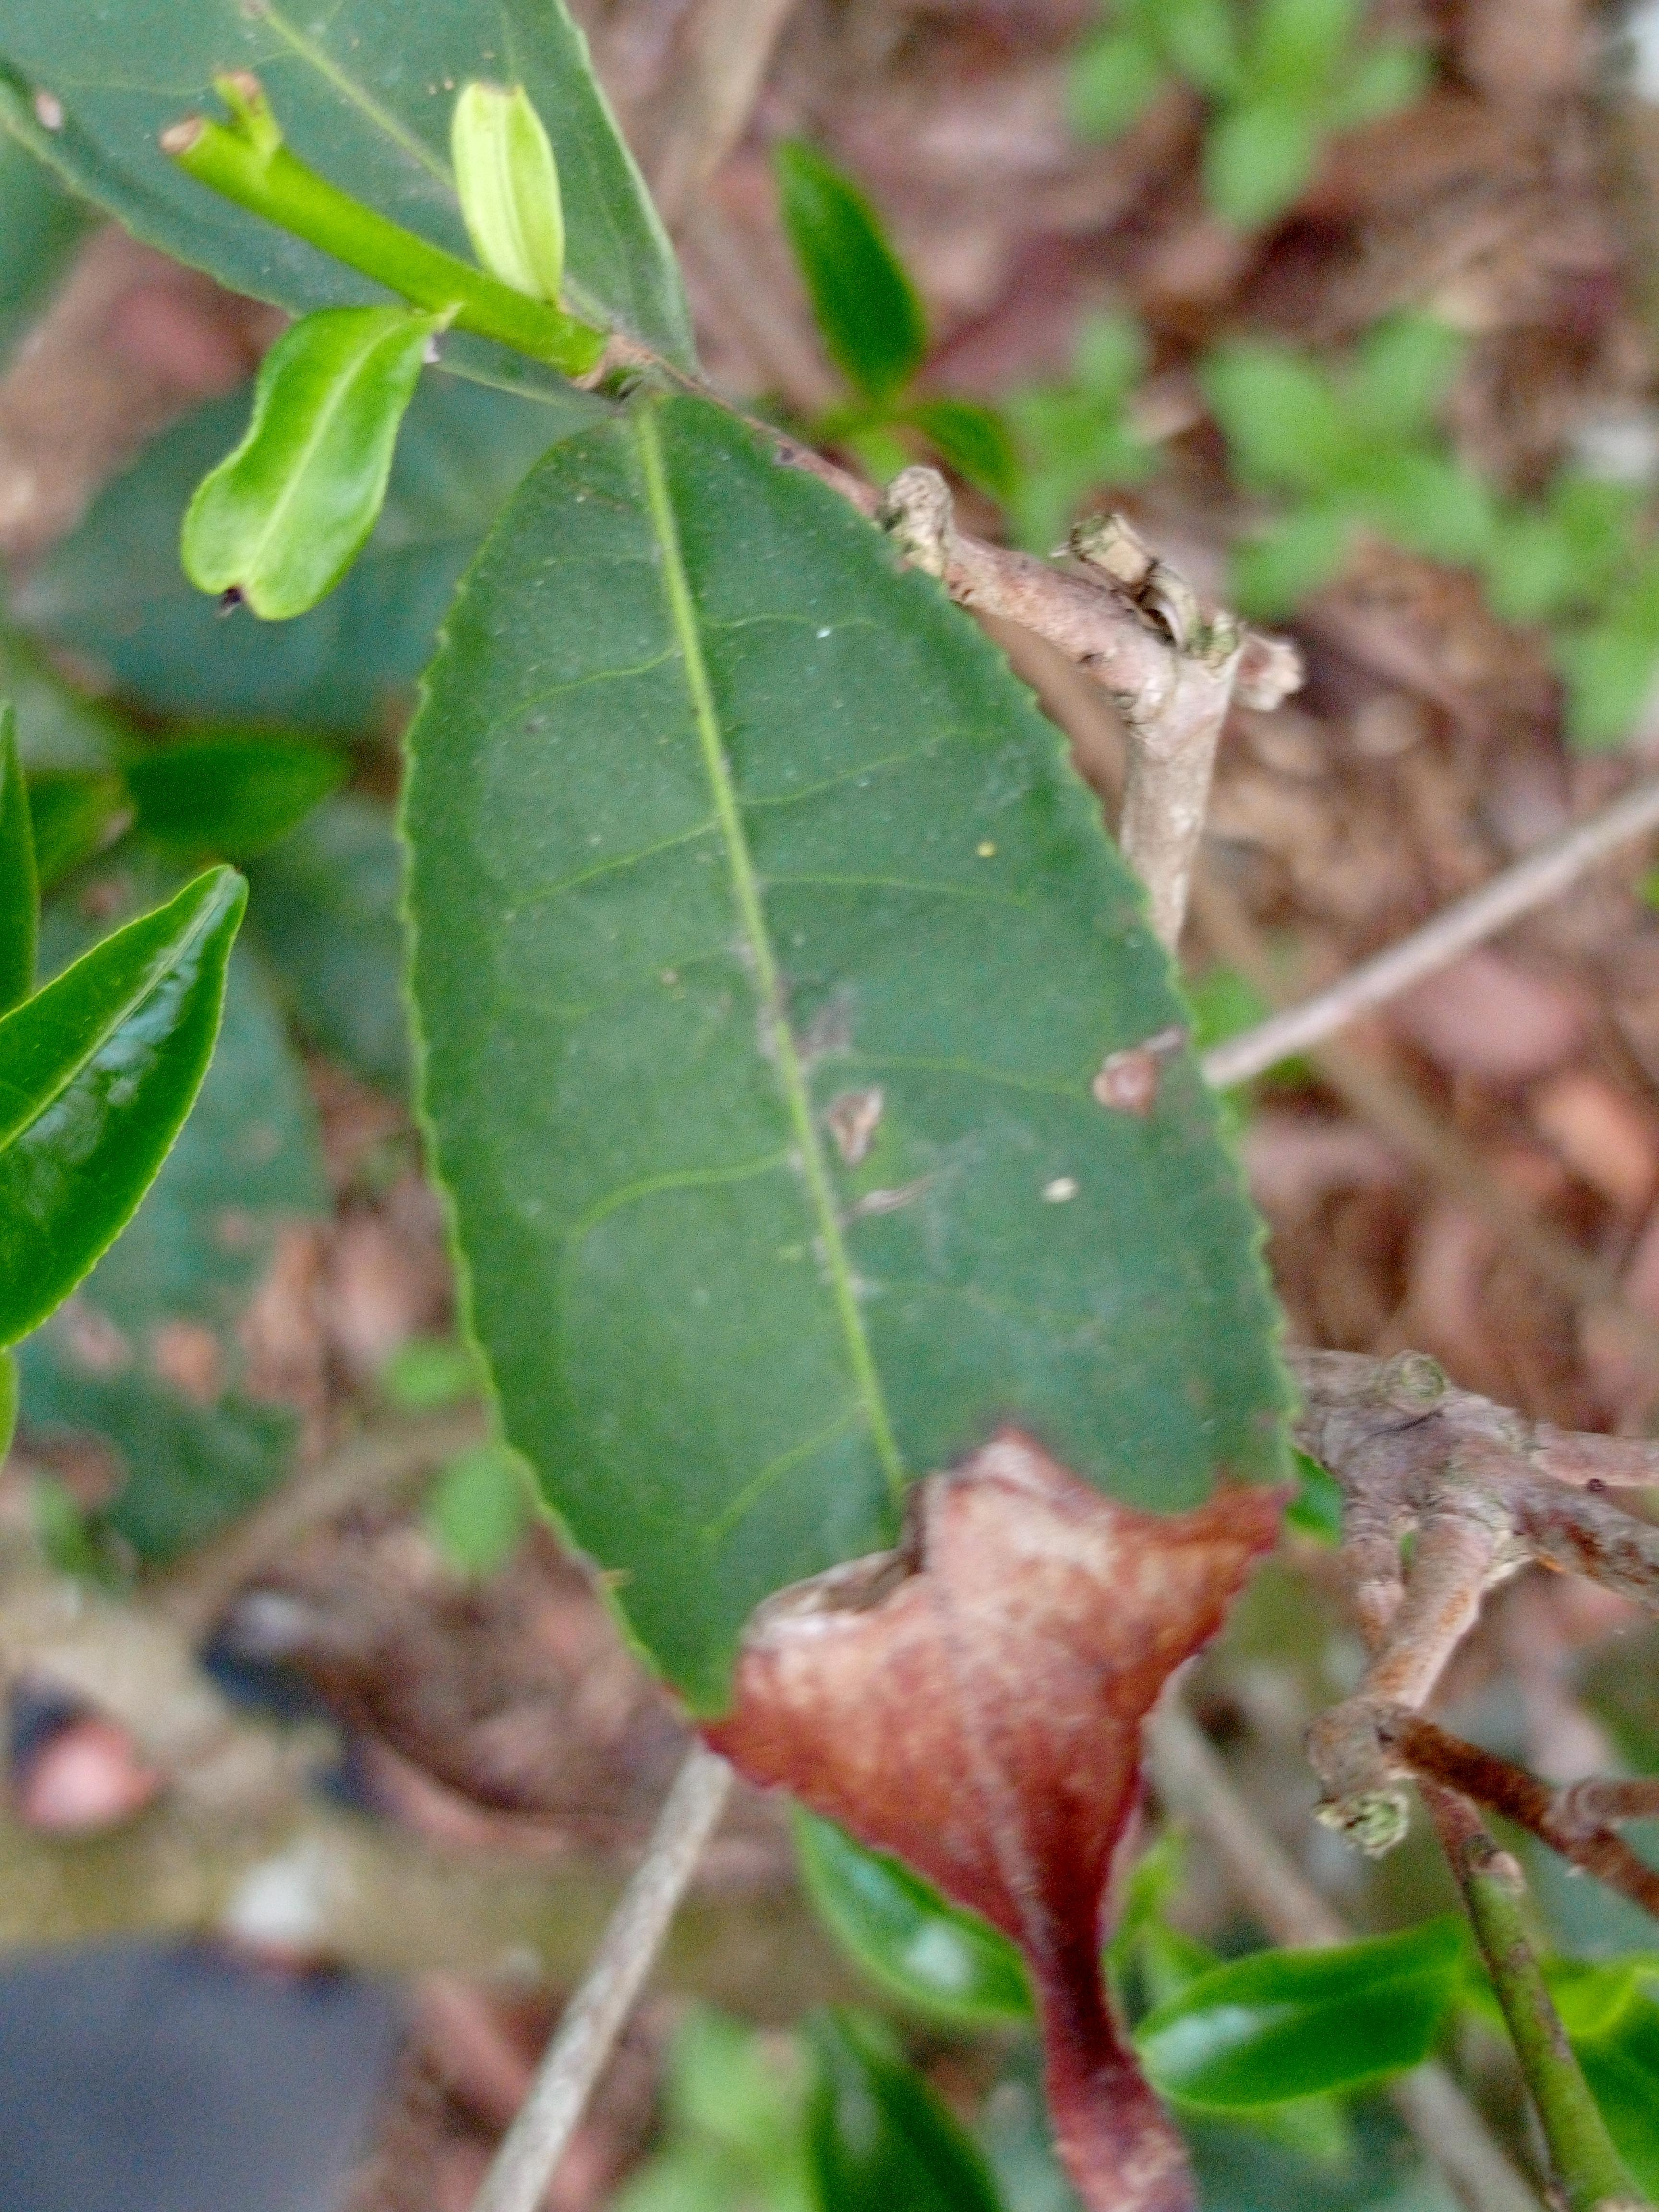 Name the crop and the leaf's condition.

tea, blight
